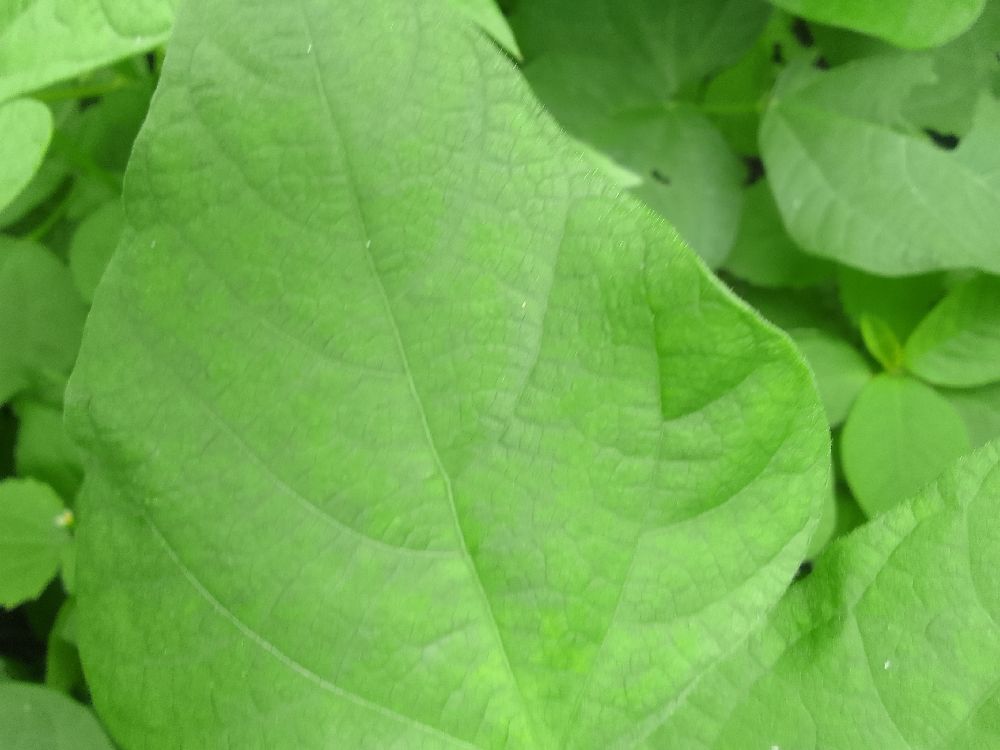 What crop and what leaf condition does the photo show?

common bean, healthy
